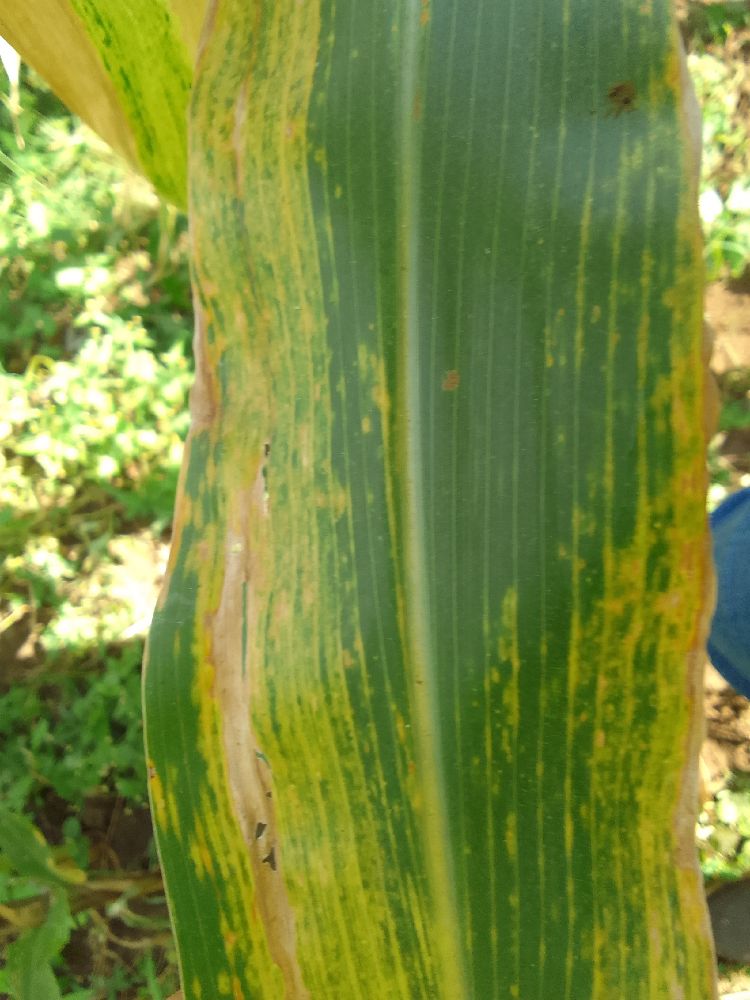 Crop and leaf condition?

maize, maize lethal necrosis
